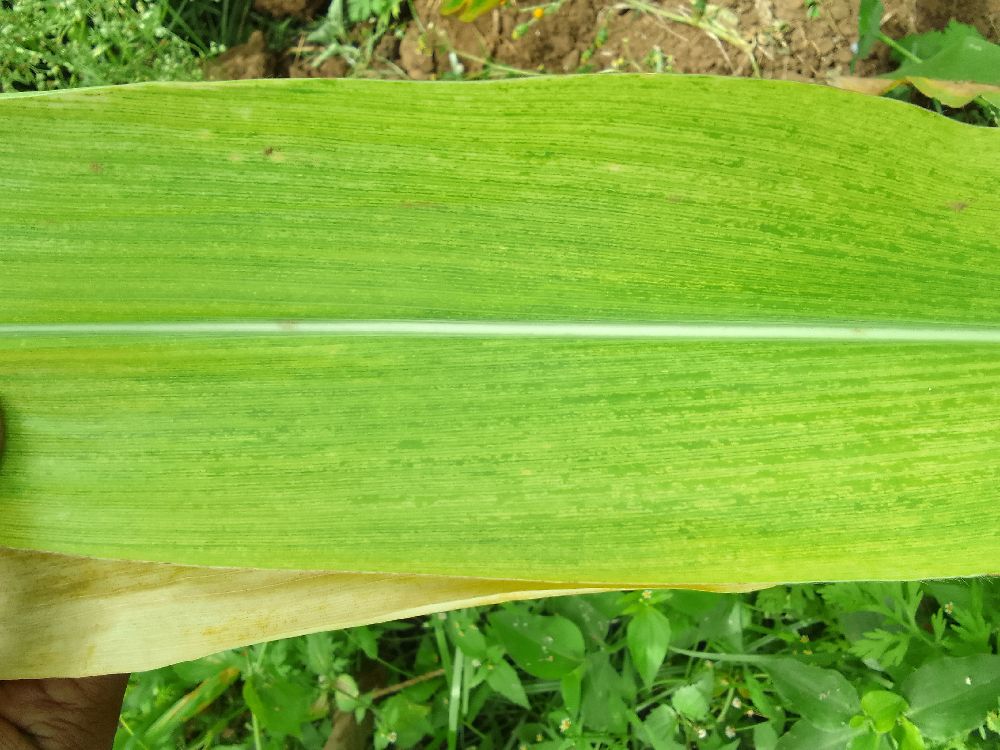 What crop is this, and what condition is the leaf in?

maize, maize lethal necrosis
